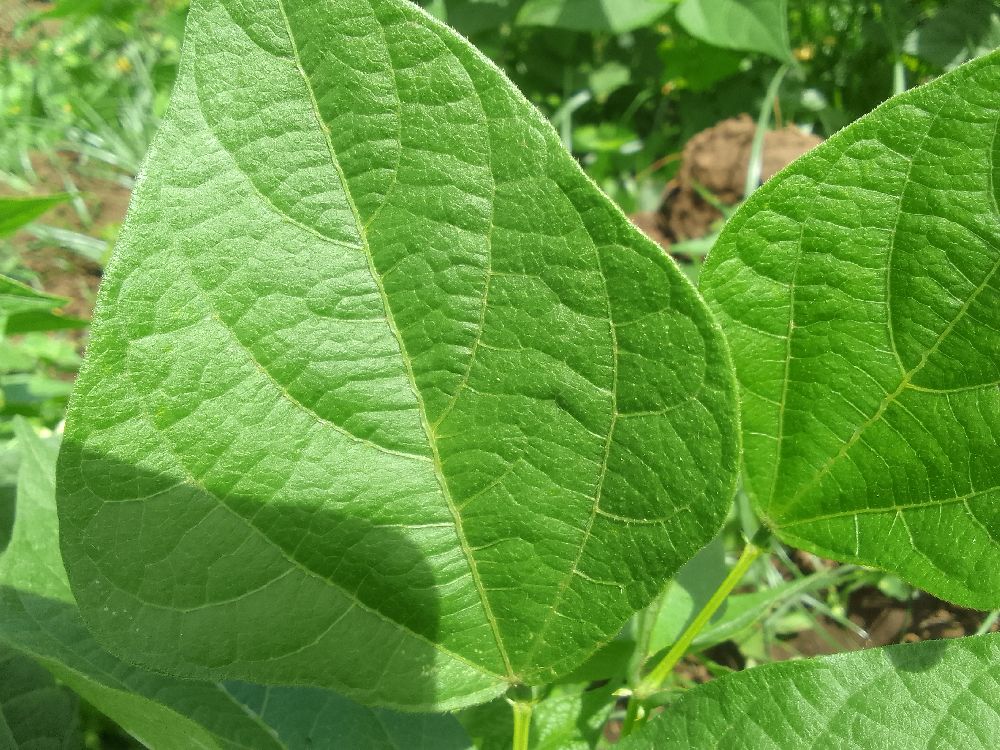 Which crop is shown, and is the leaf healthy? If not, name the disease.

common bean, healthy
